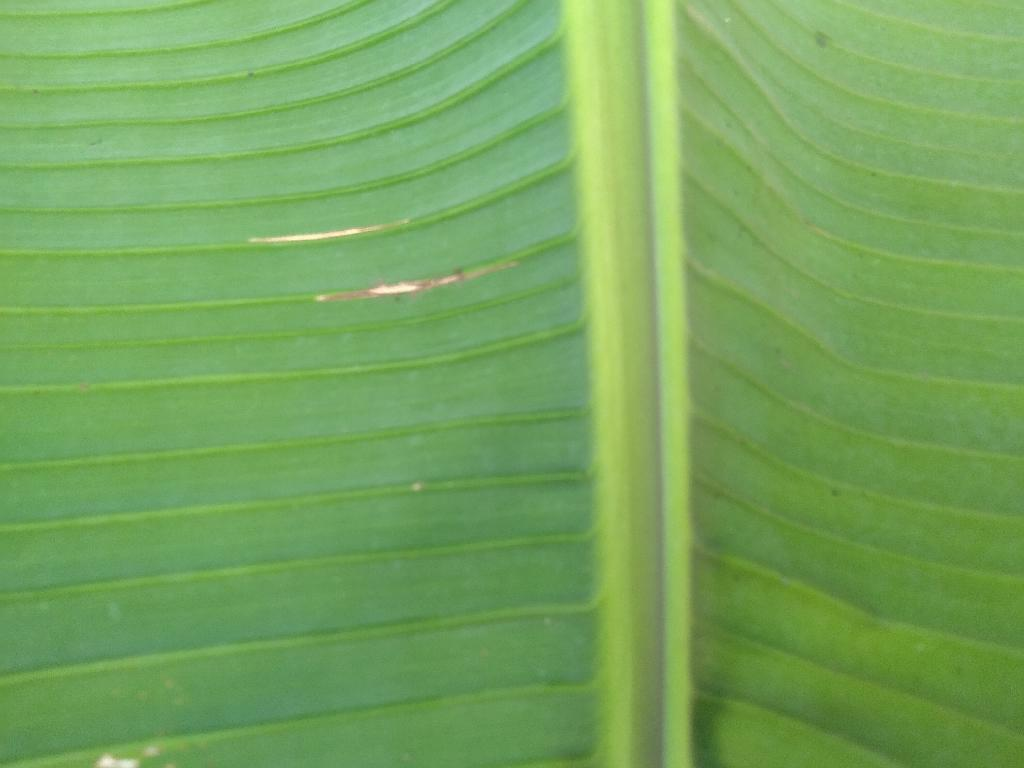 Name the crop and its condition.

banana, healthy
